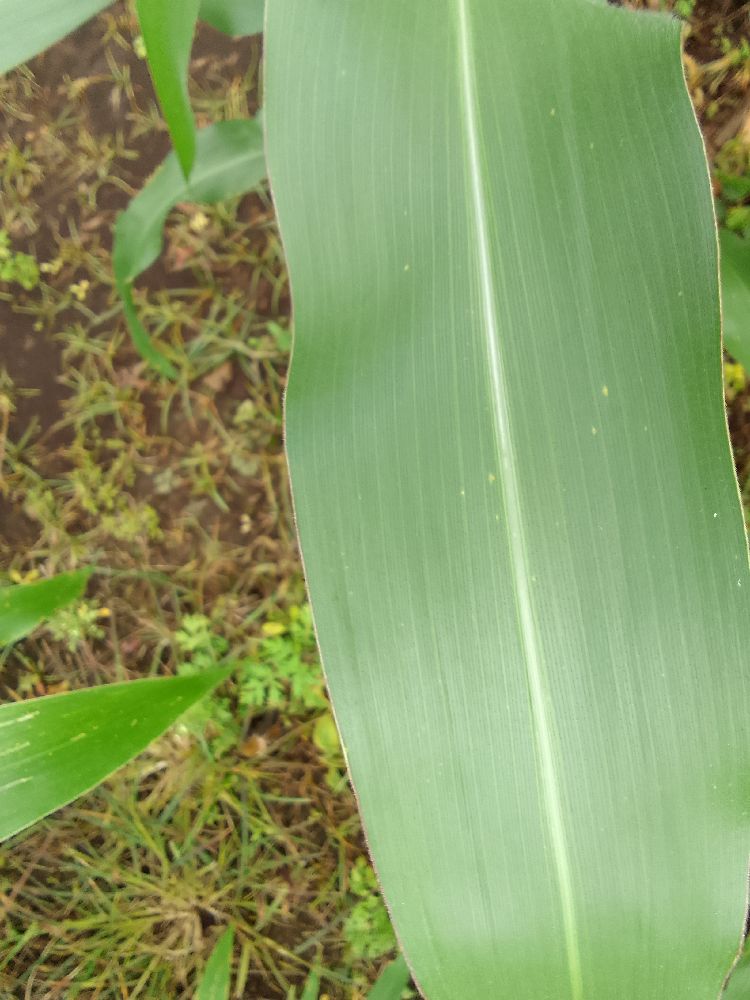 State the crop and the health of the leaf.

maize, healthy
